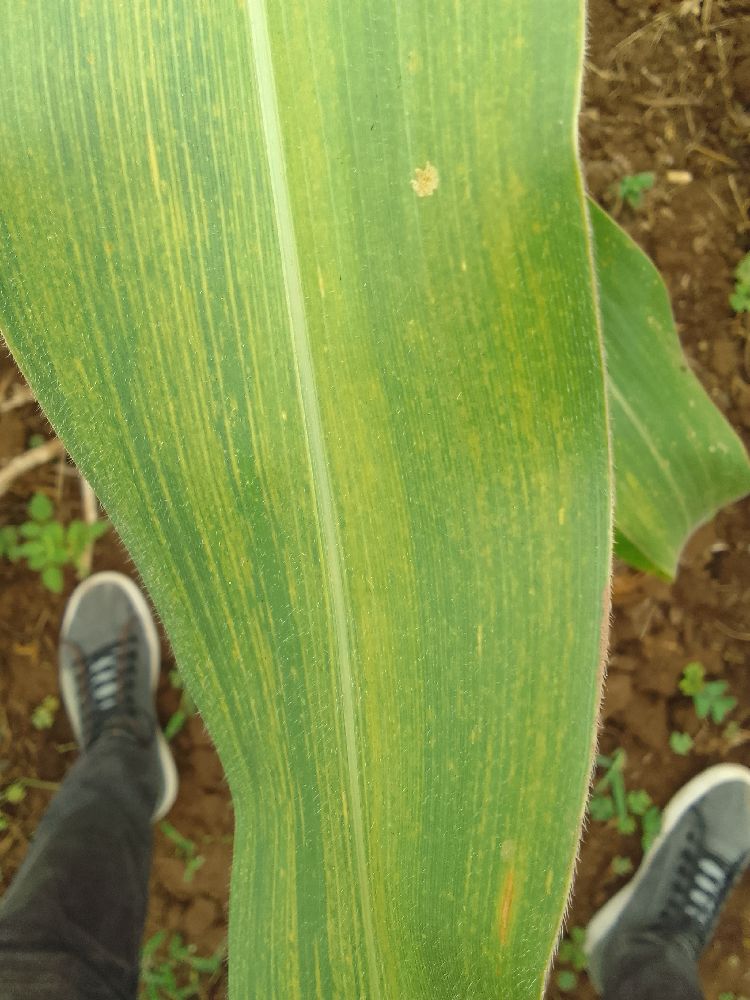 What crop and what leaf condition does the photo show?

maize, maize lethal necrosis
